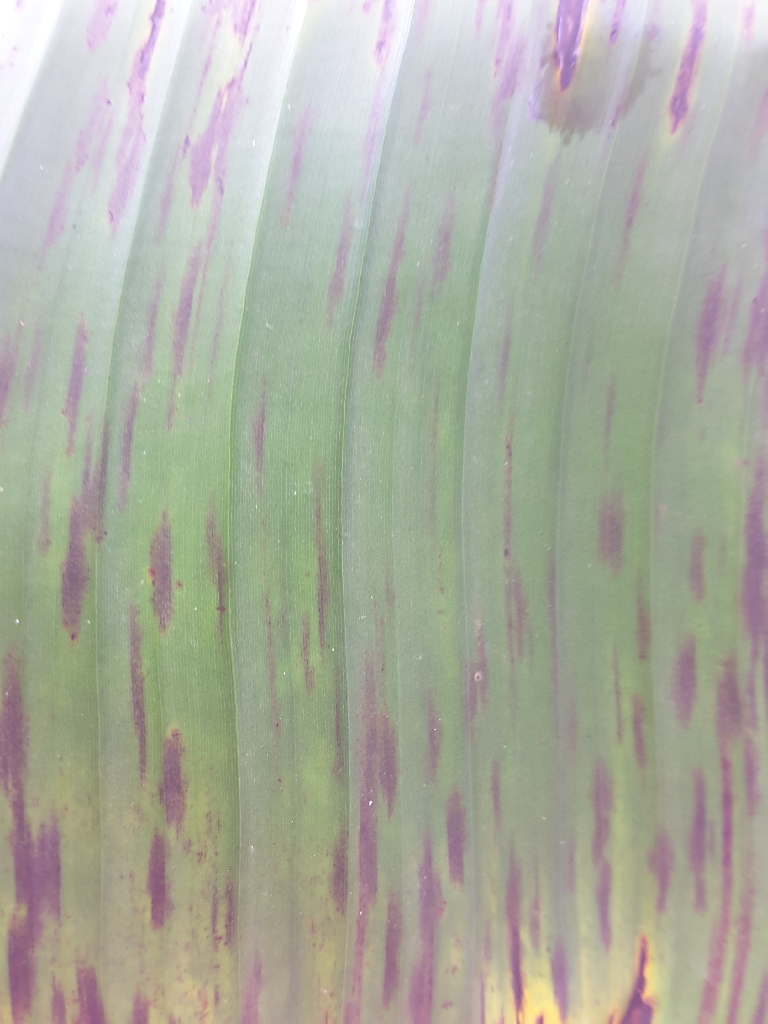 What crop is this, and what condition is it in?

banana, black sigatoka
